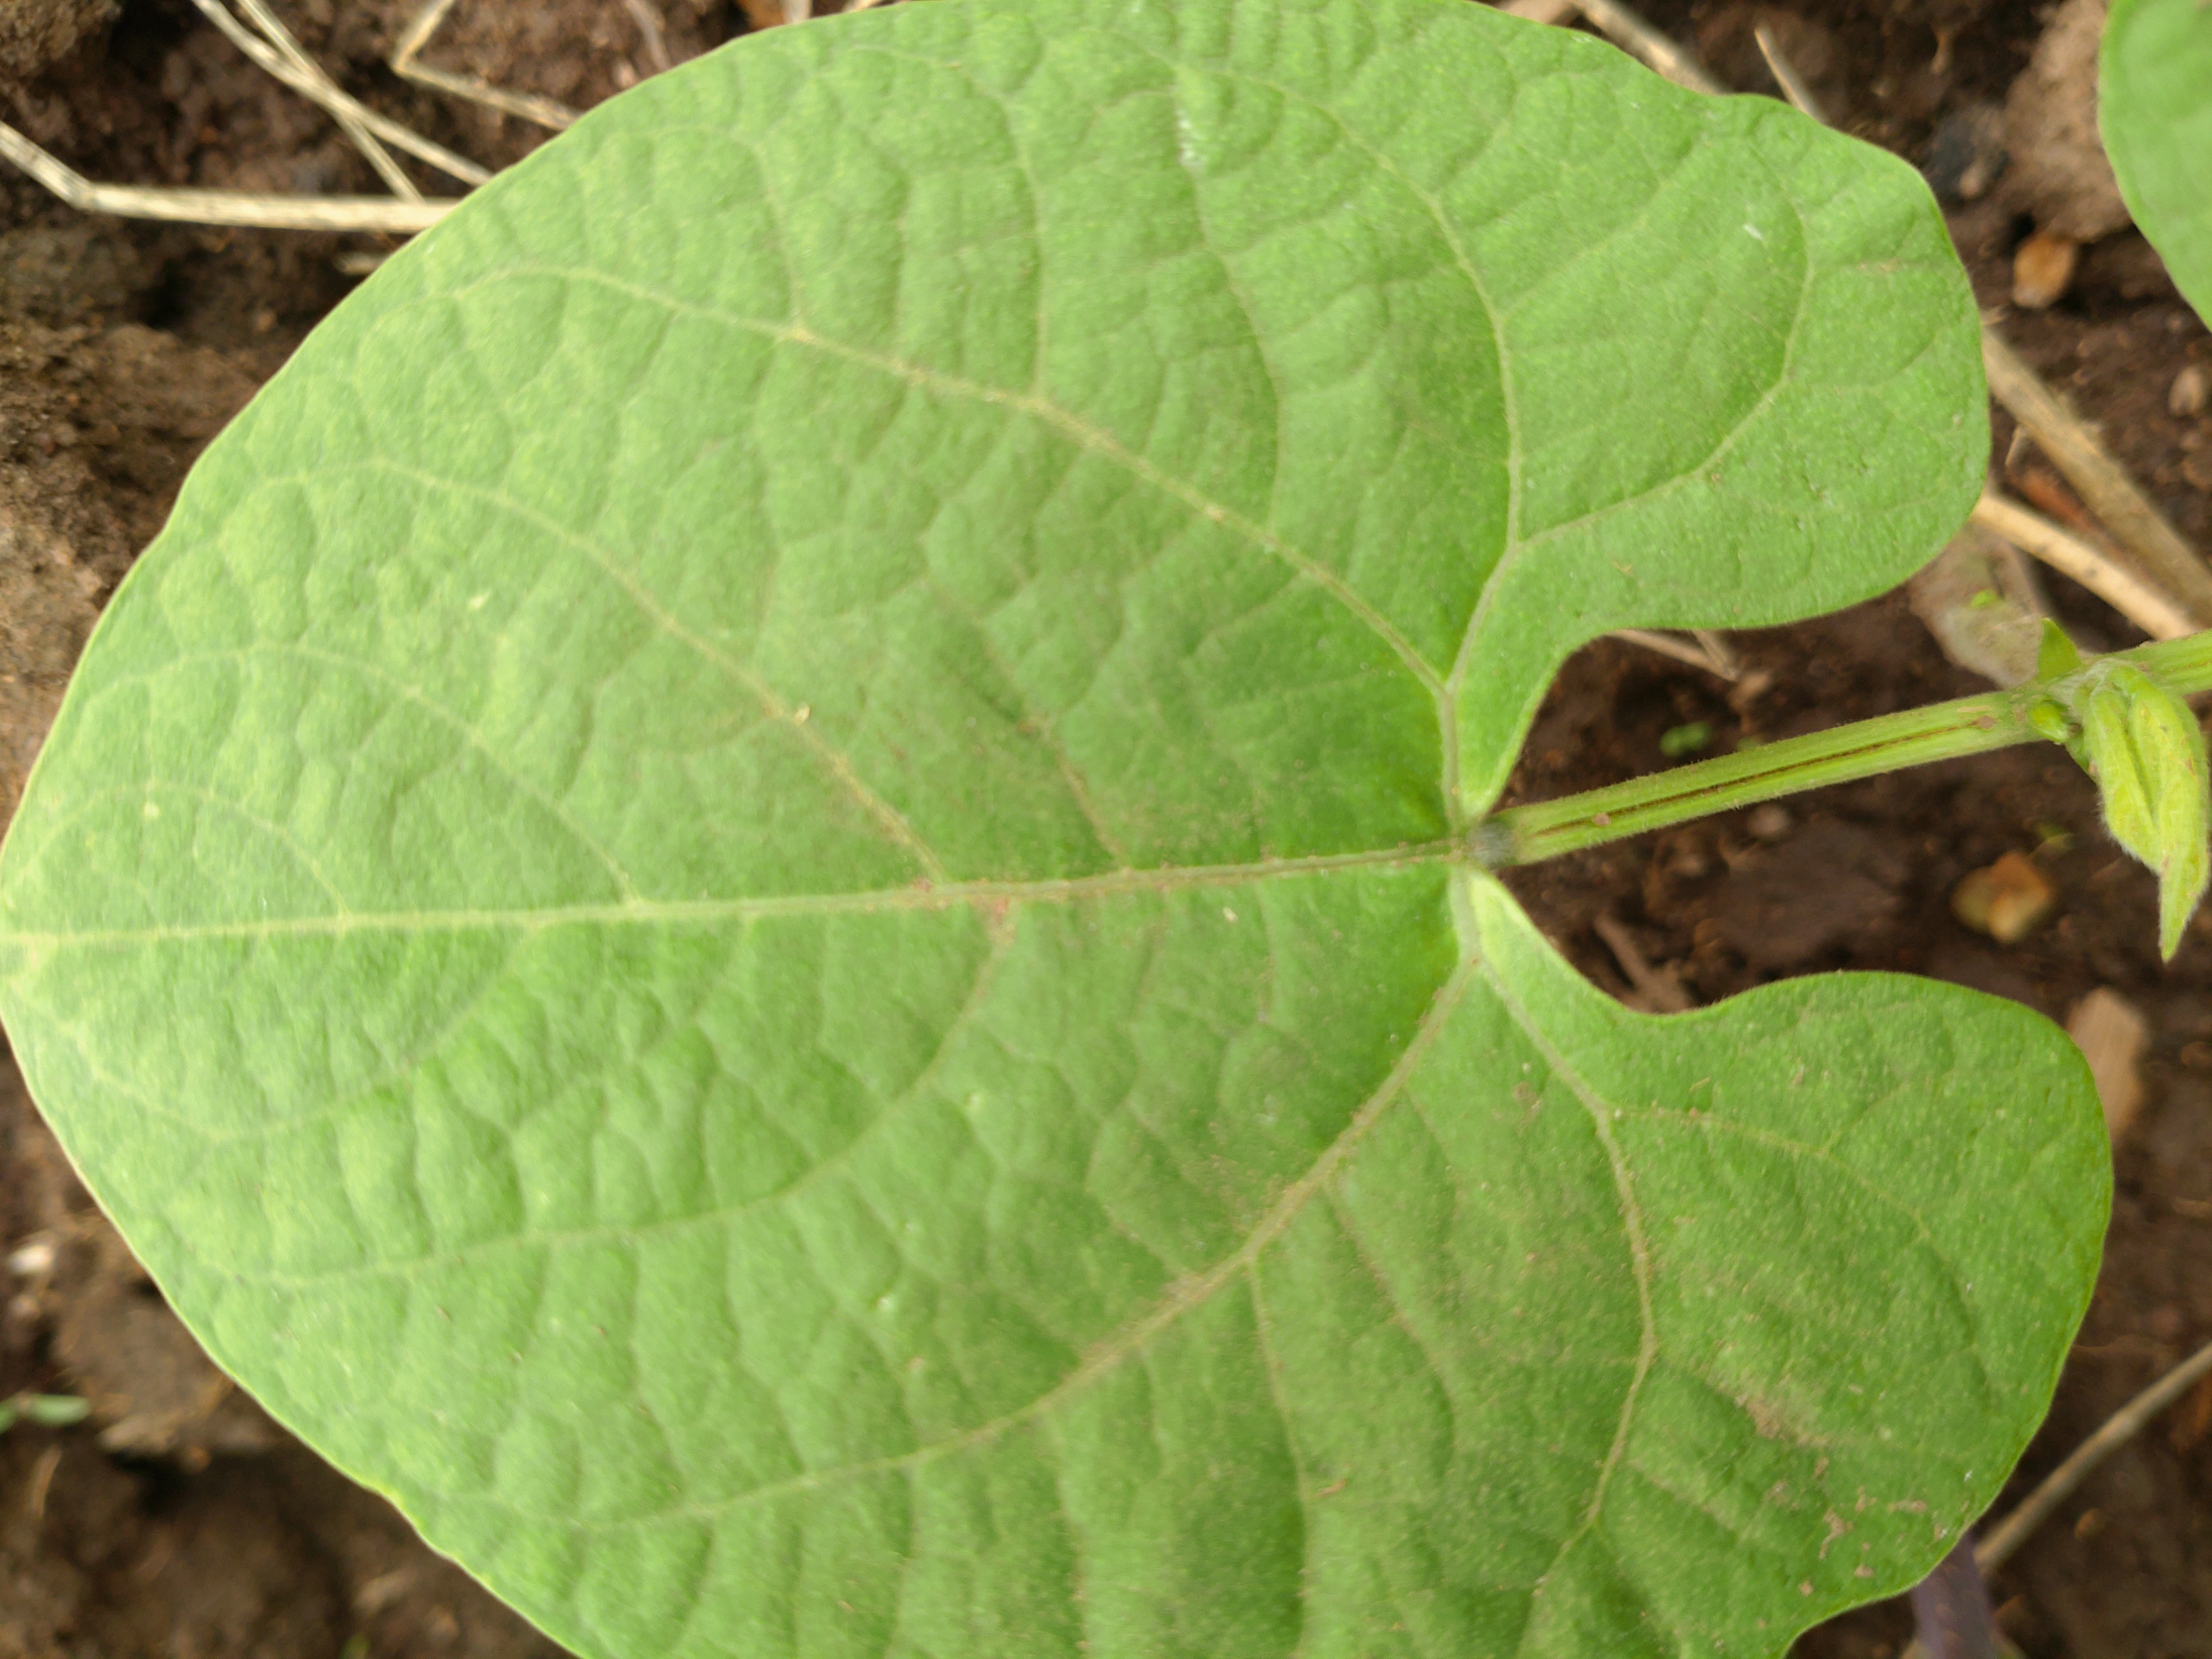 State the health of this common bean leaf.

healthy
